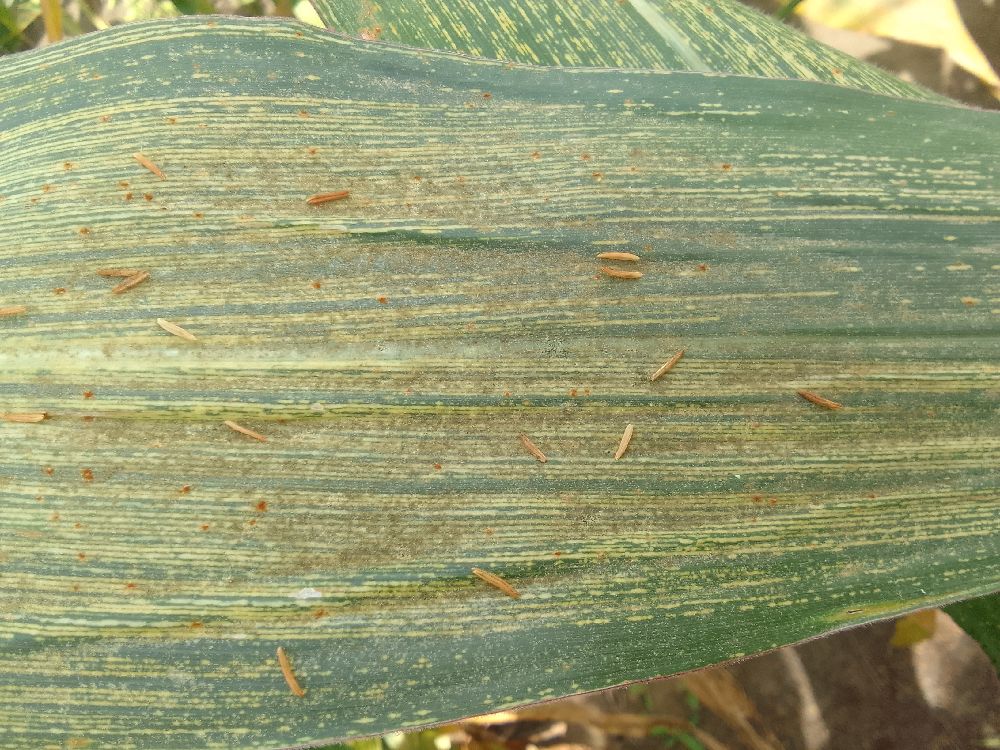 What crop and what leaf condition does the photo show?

maize, maize streak virus
